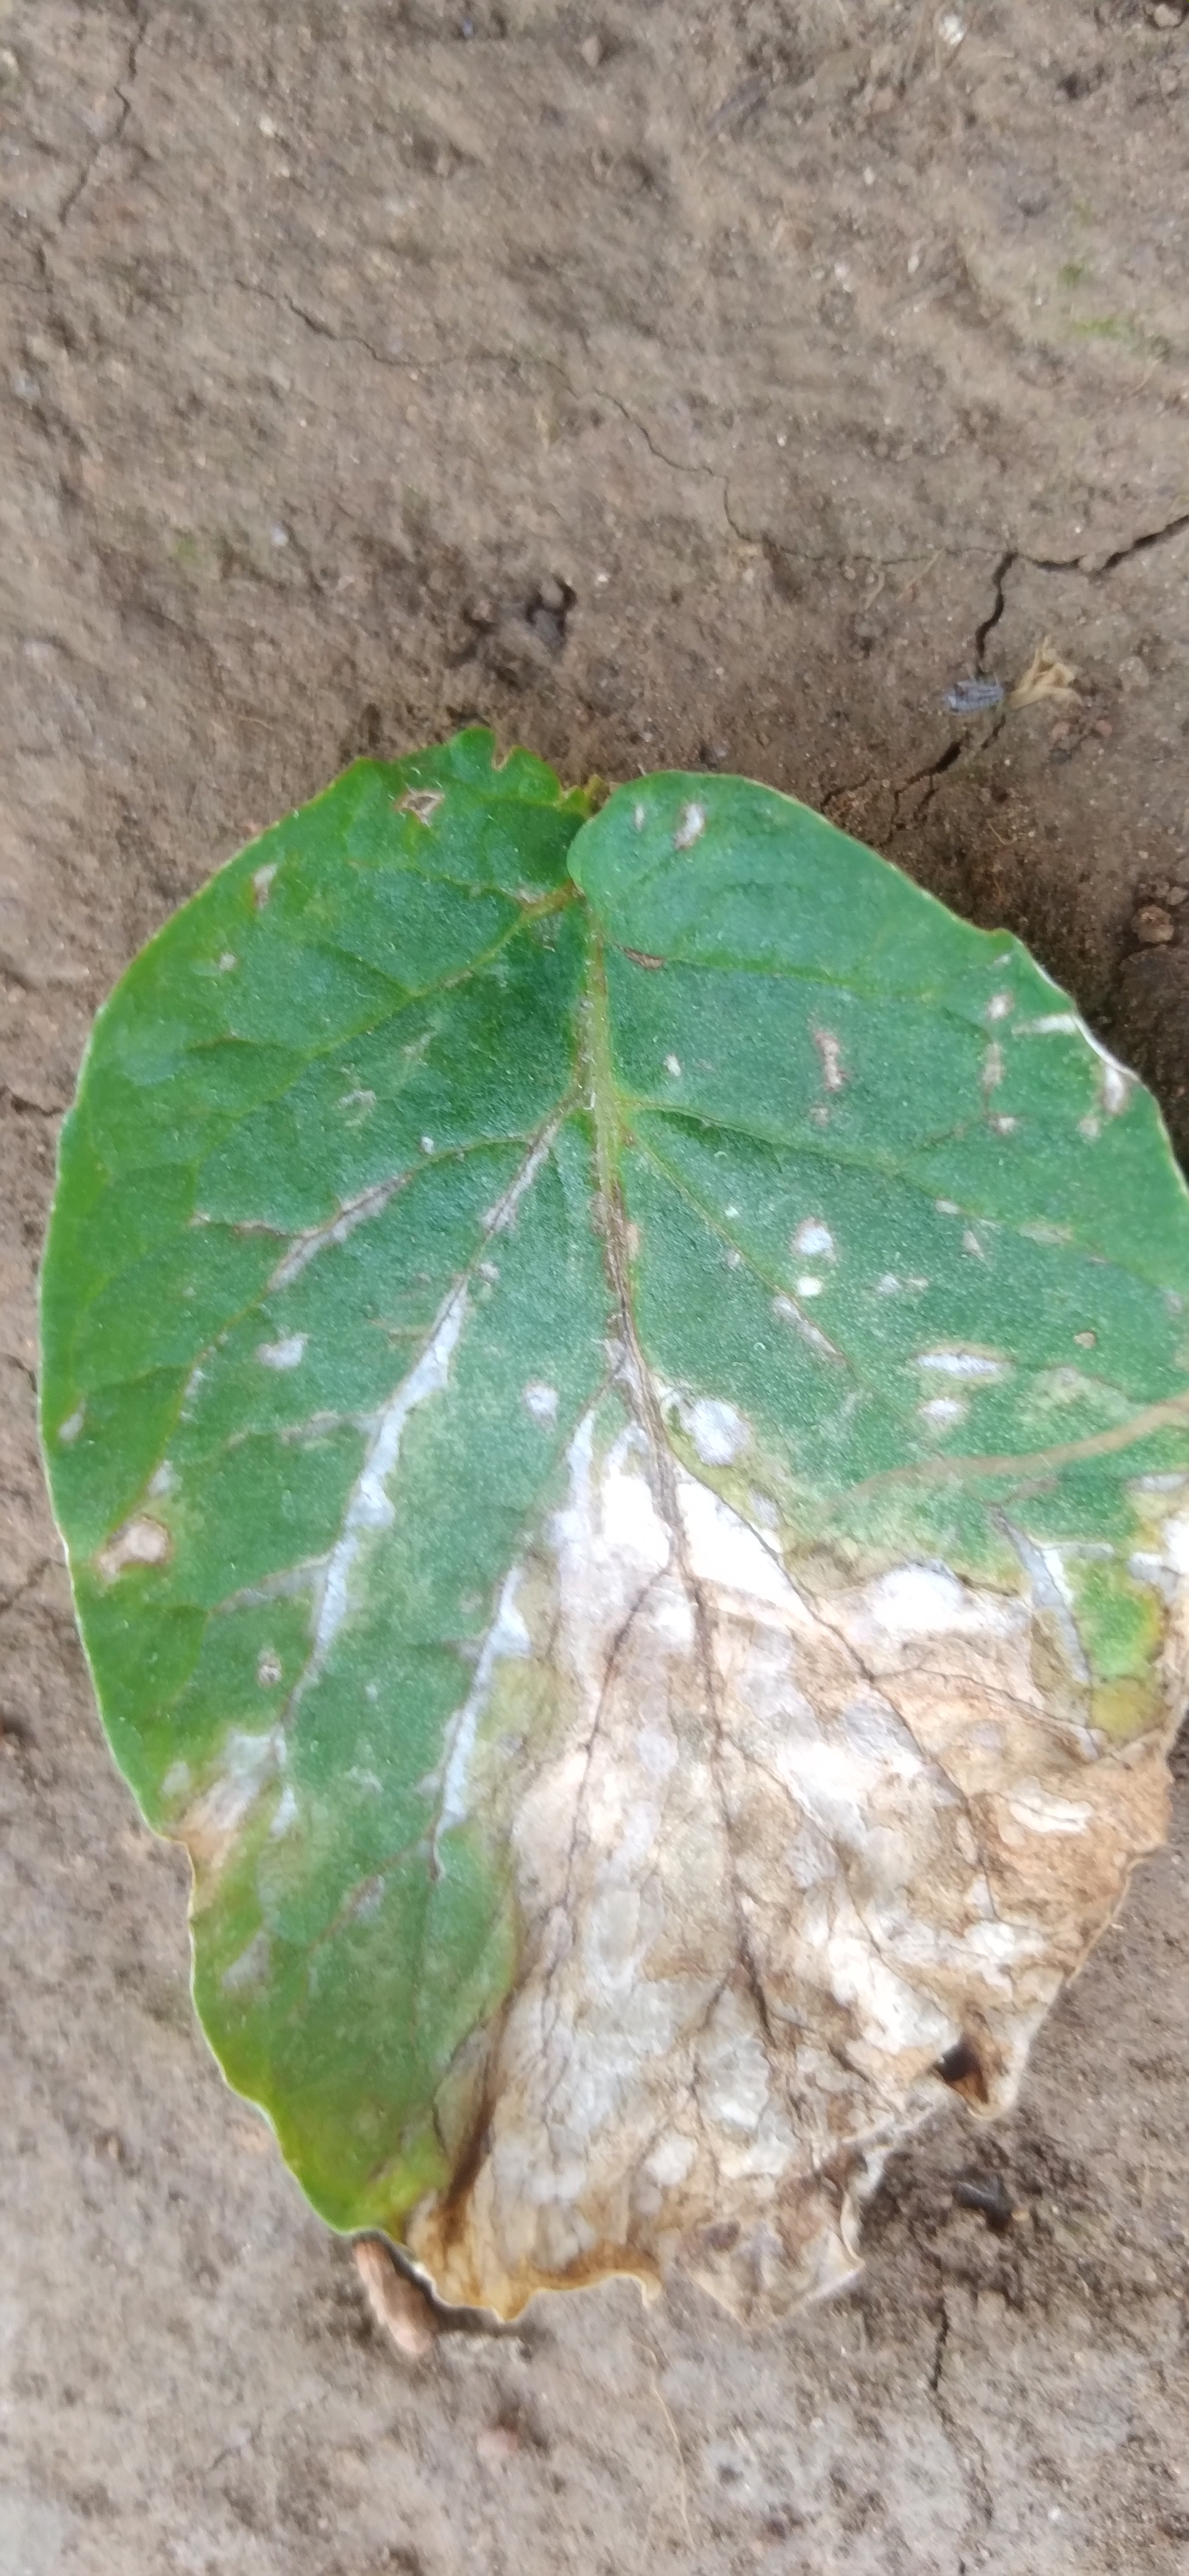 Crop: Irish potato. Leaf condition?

early blight
